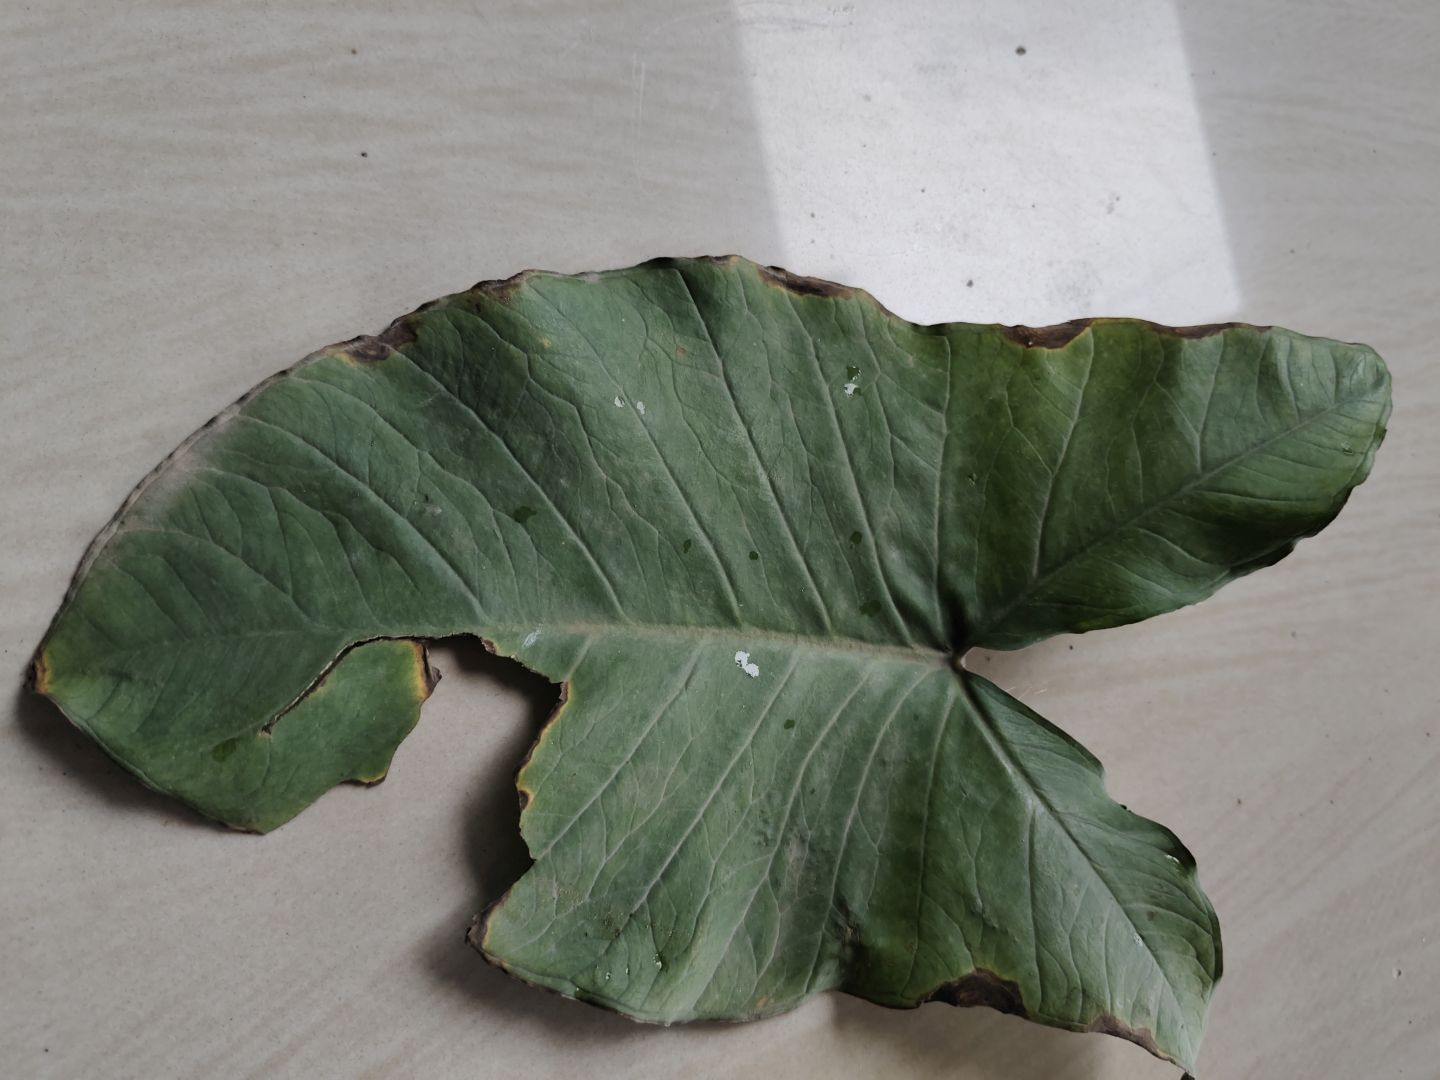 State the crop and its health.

taro, leaf blight
